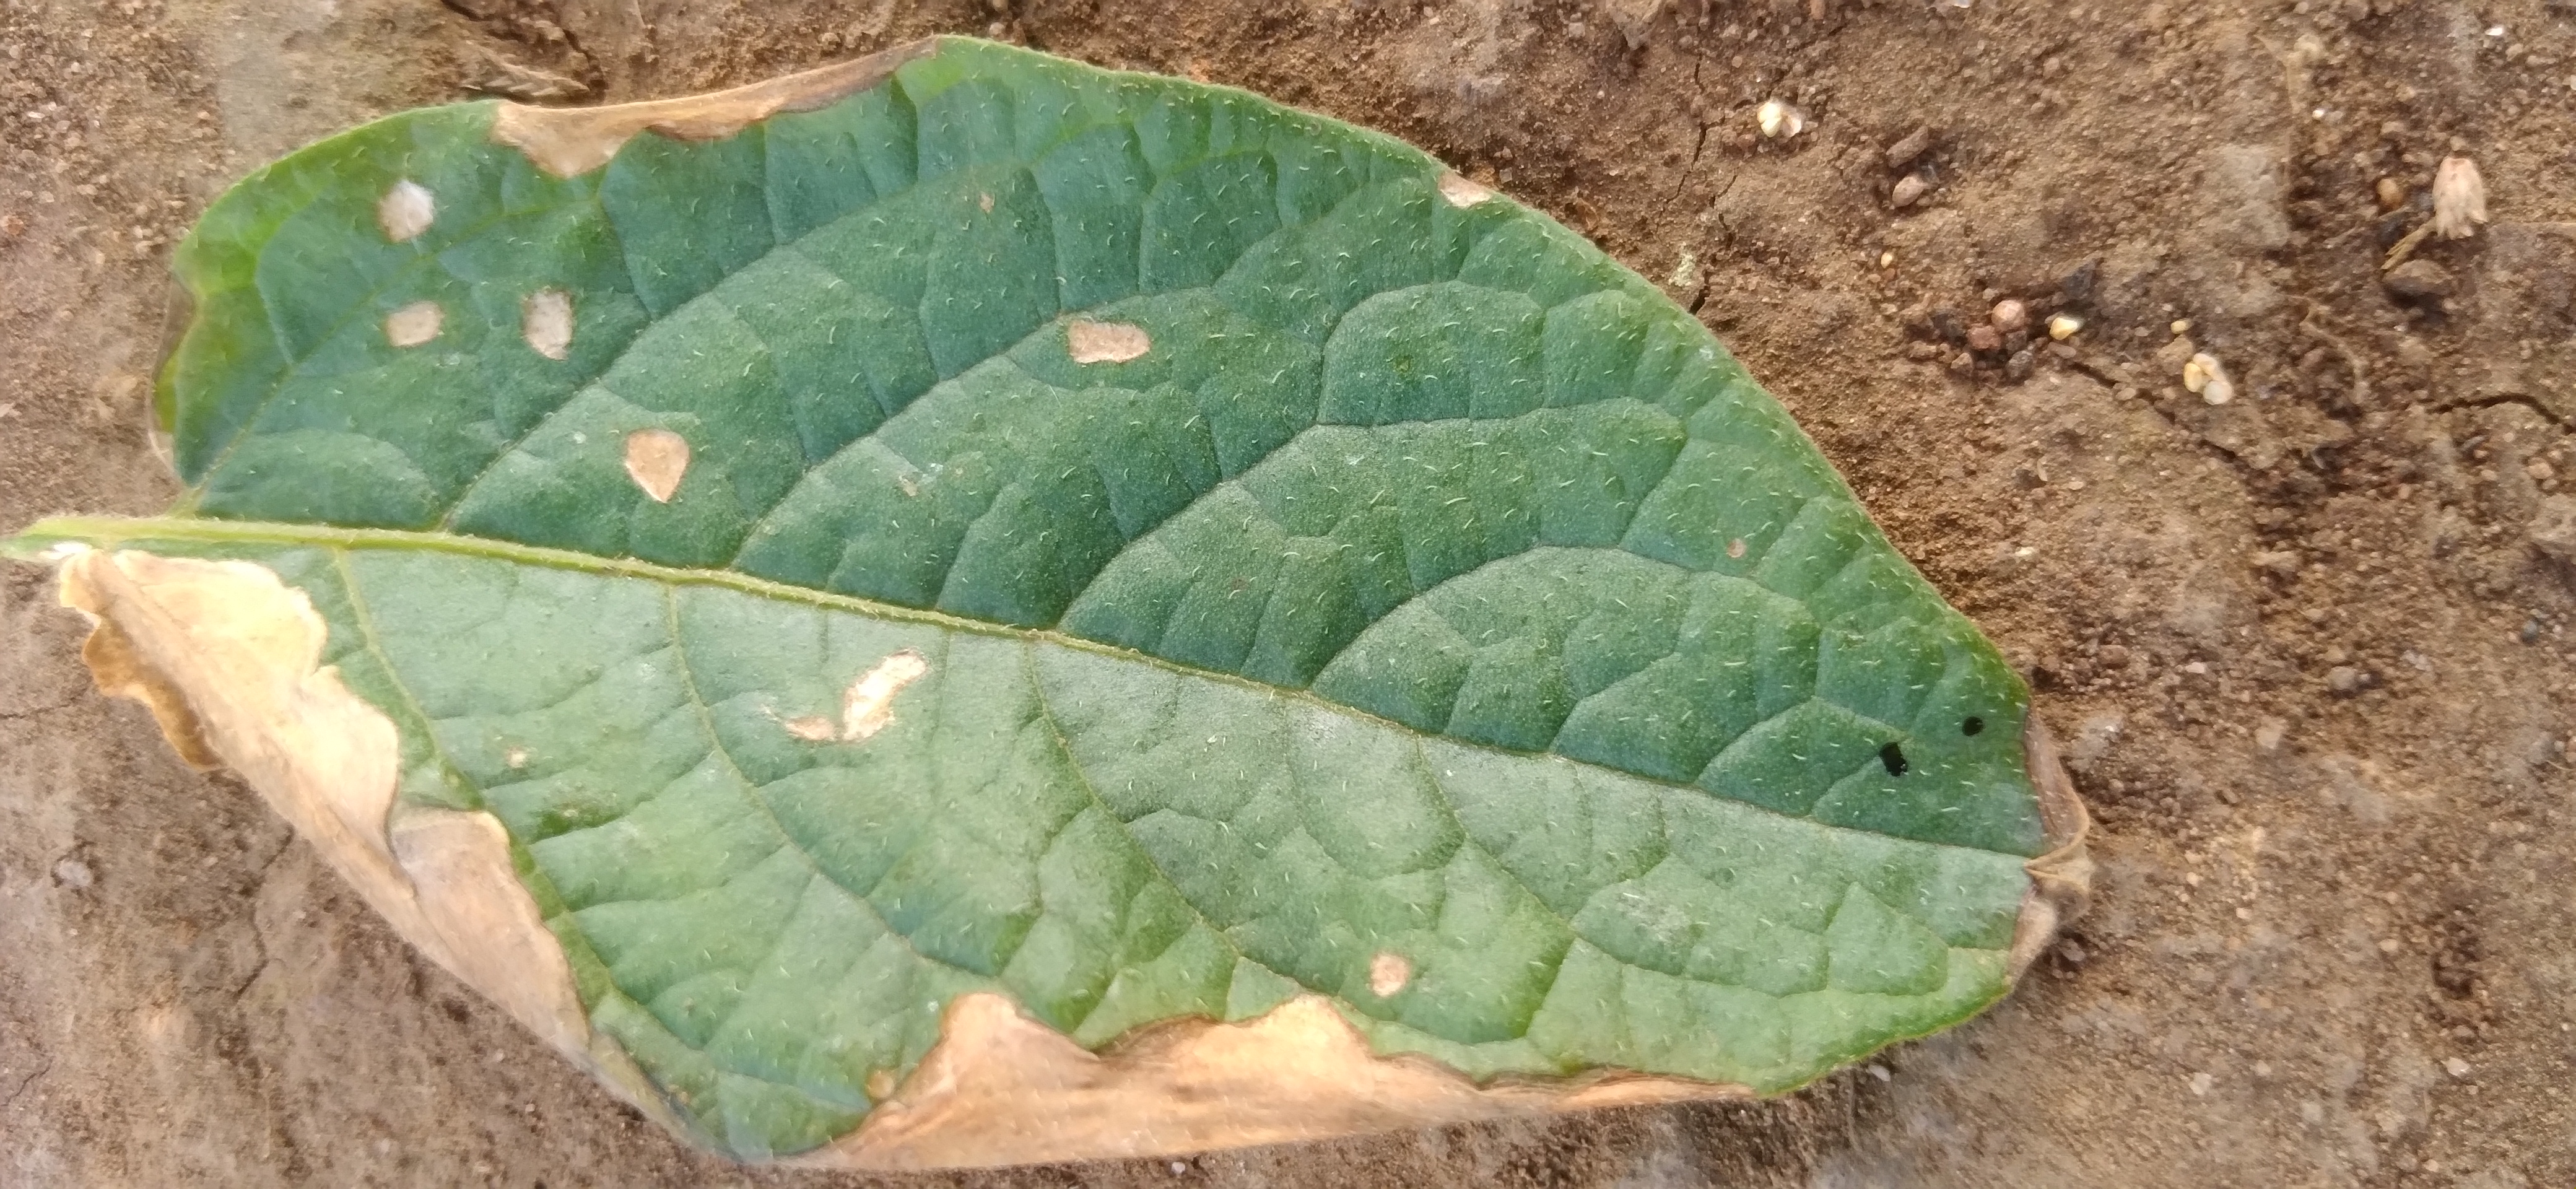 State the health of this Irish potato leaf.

early blight
